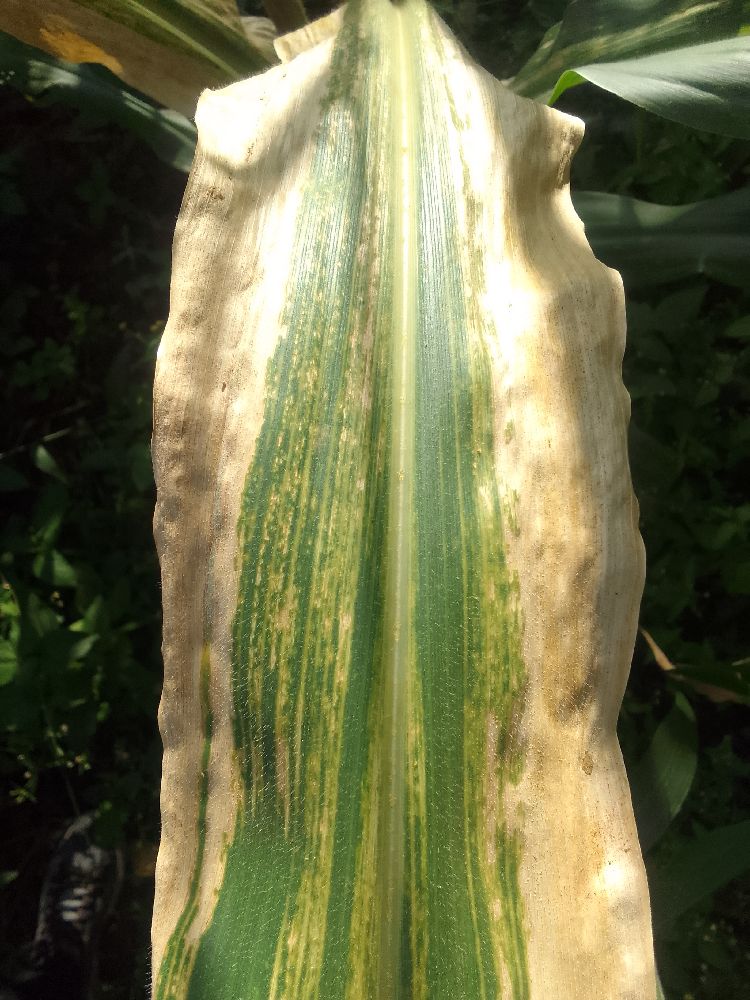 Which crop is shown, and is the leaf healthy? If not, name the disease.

maize, maize lethal necrosis
